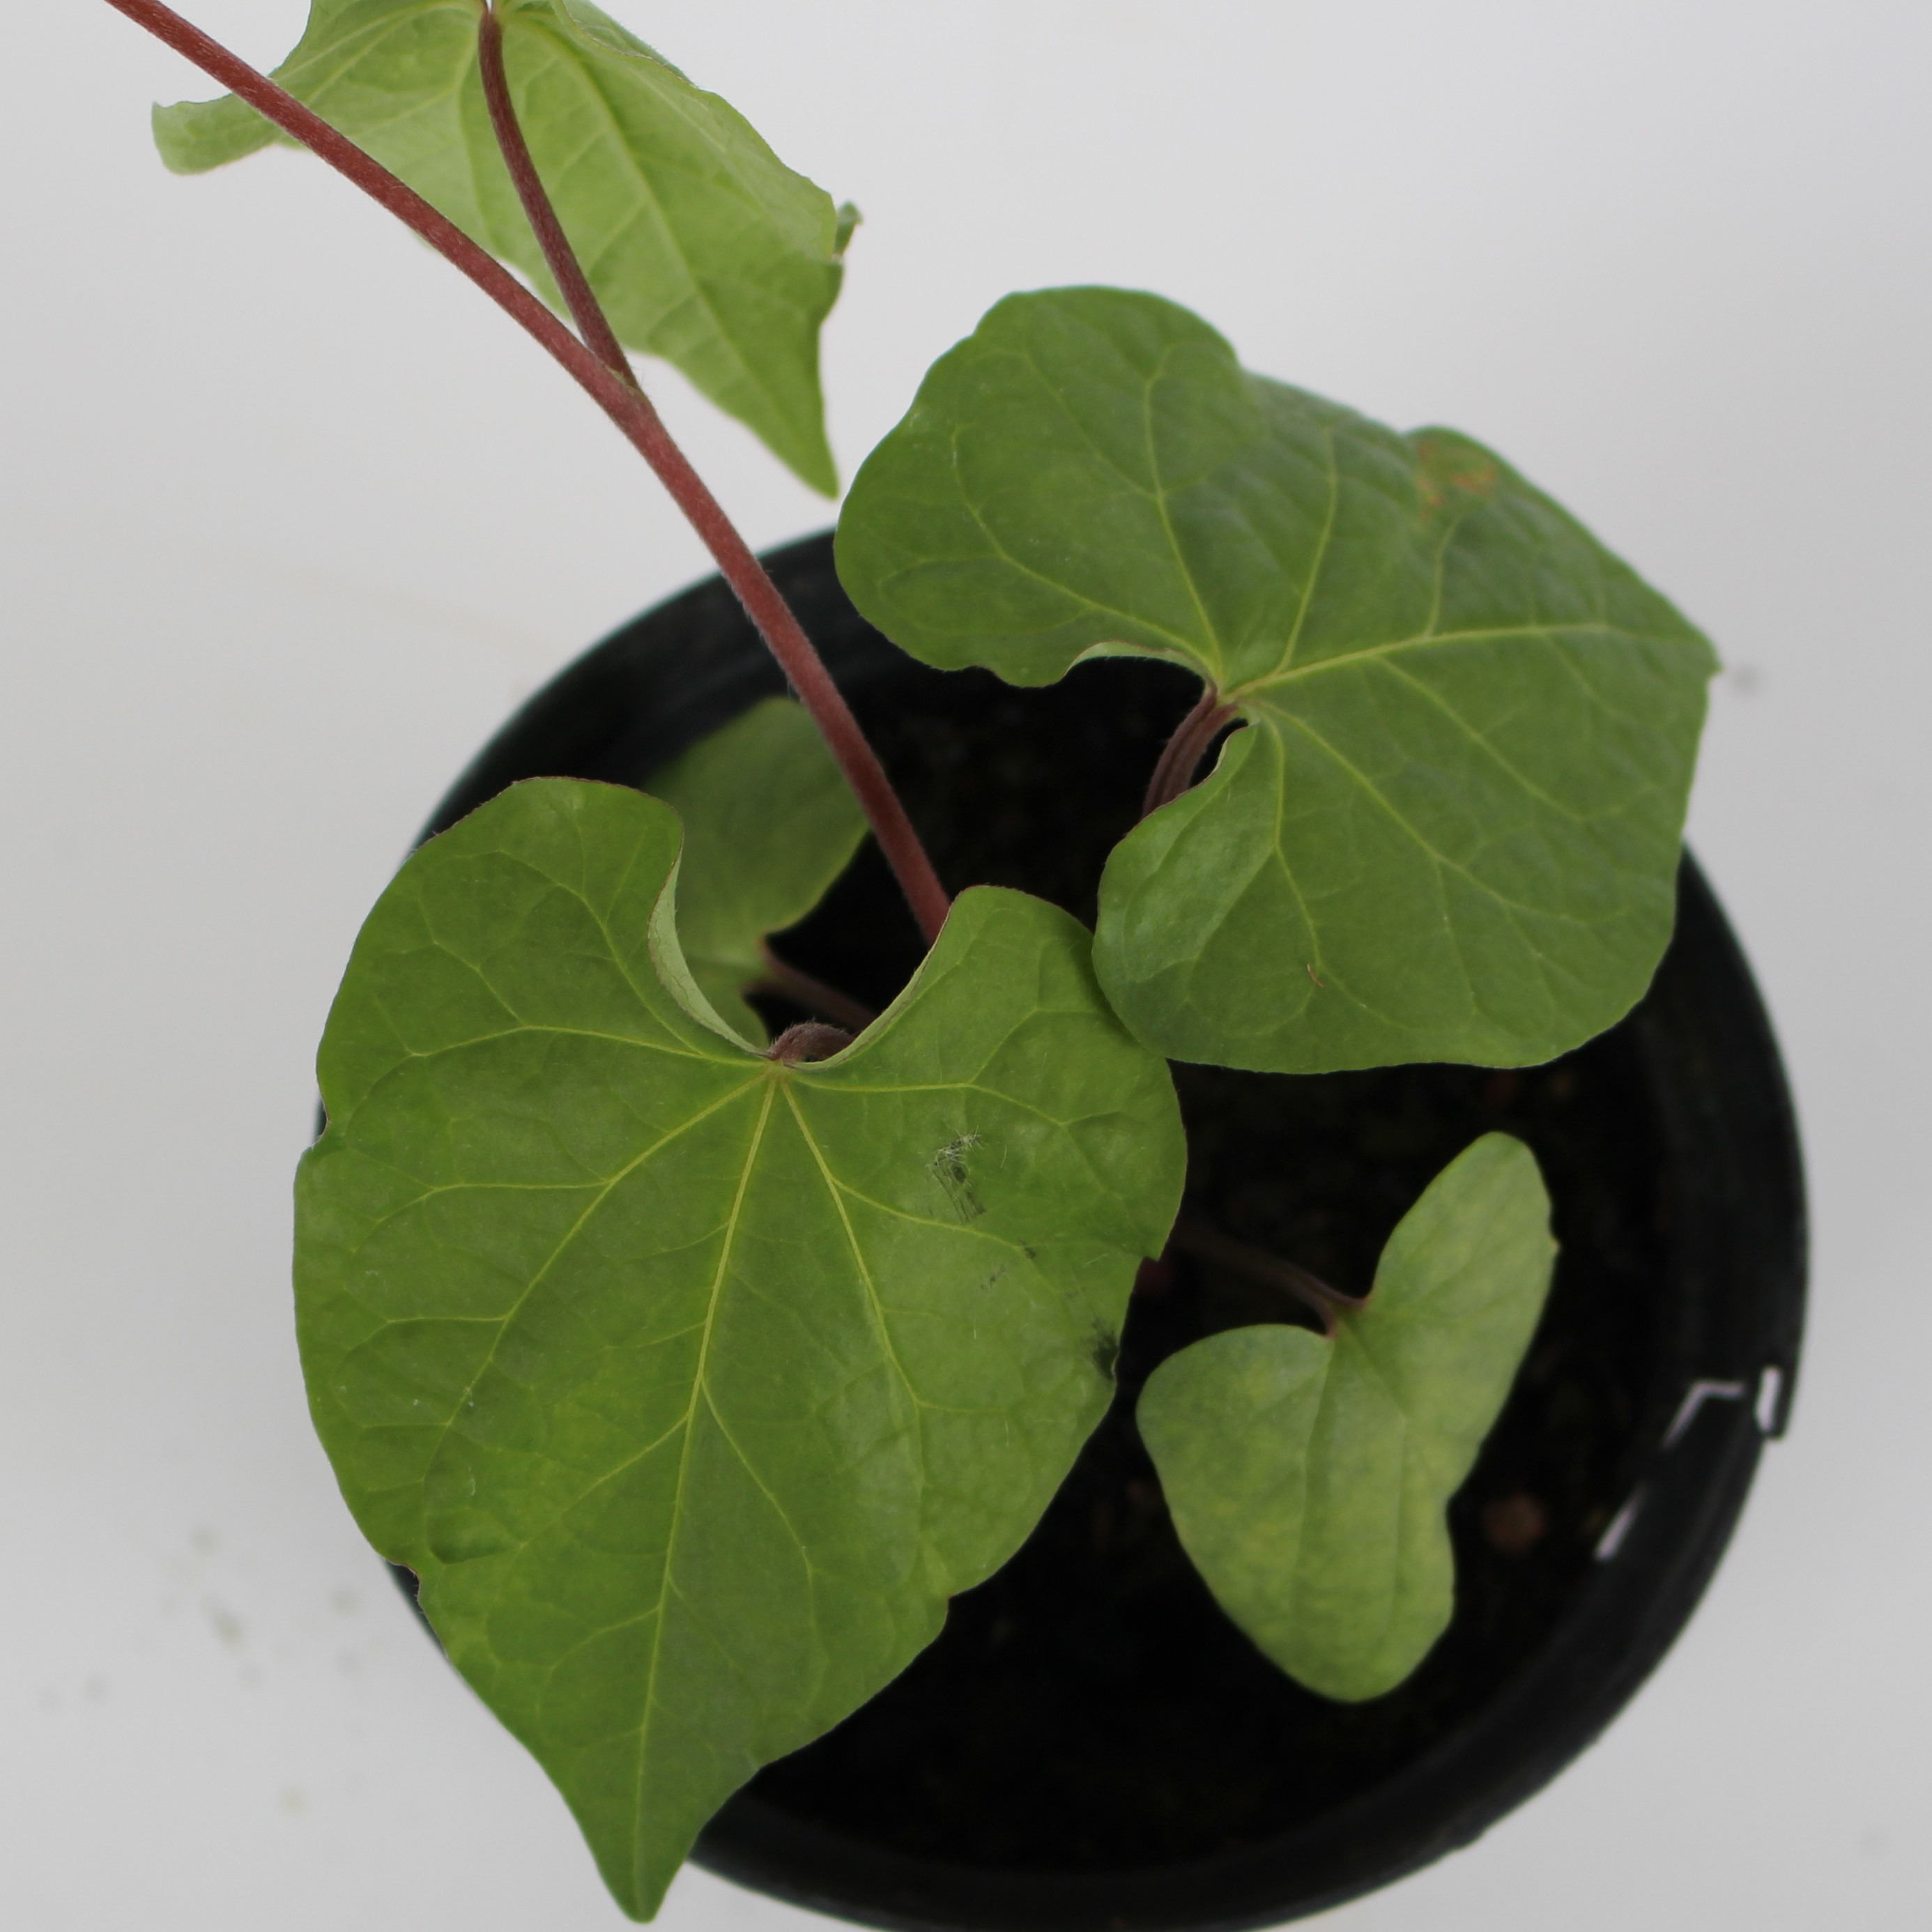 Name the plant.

Convolvulus arvensis
